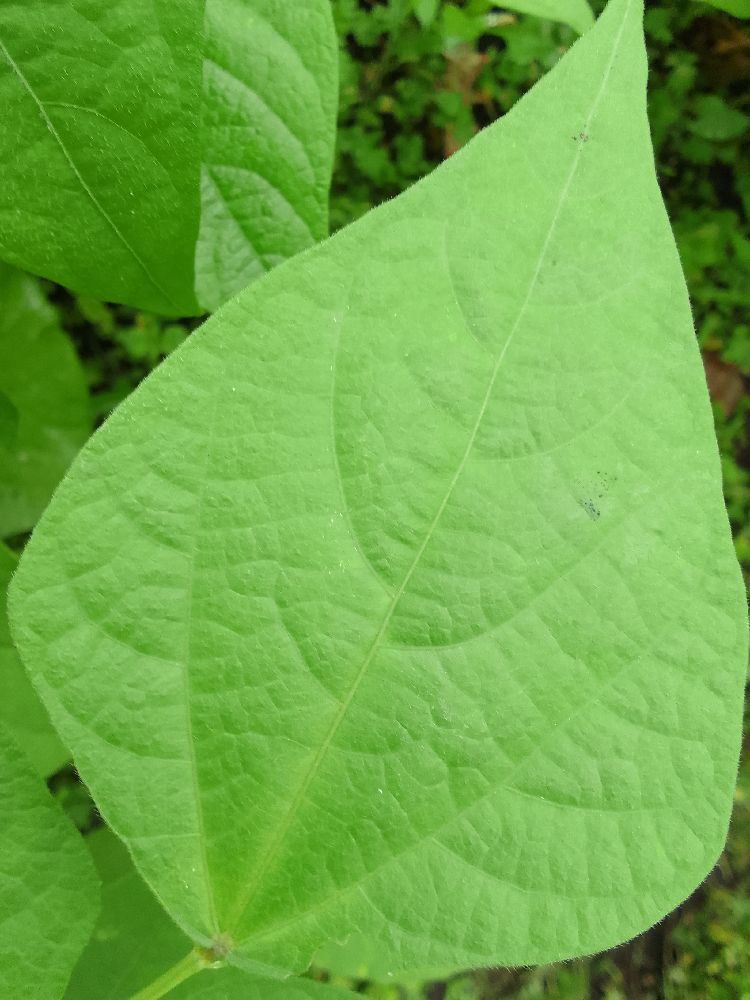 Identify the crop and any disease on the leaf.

common bean, healthy
